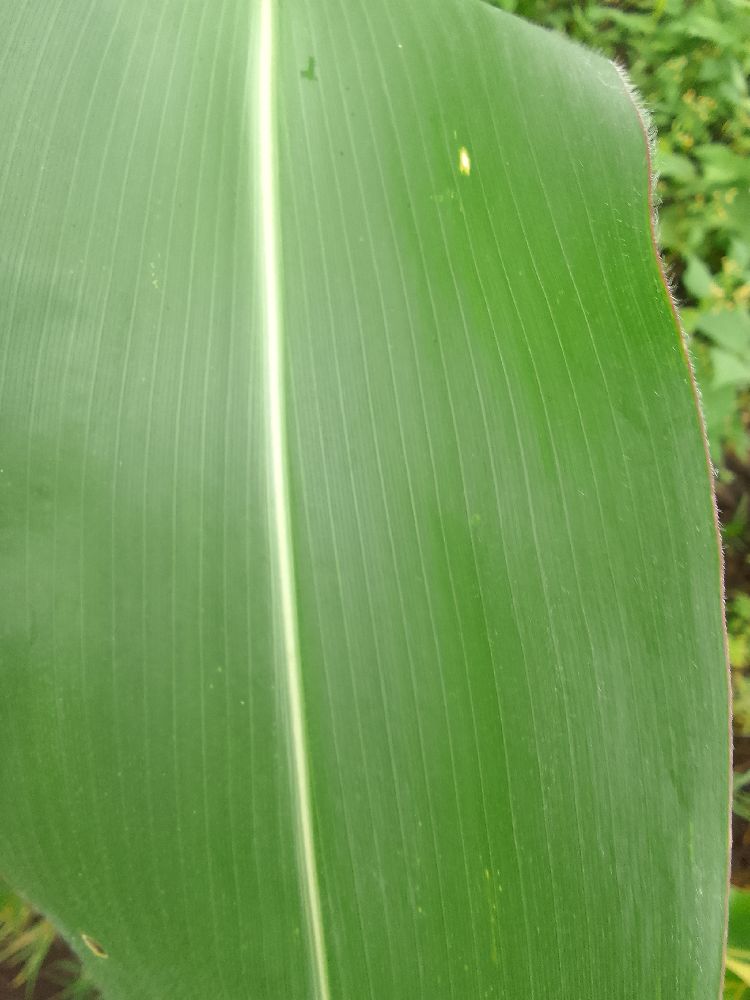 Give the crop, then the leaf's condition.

maize, healthy
